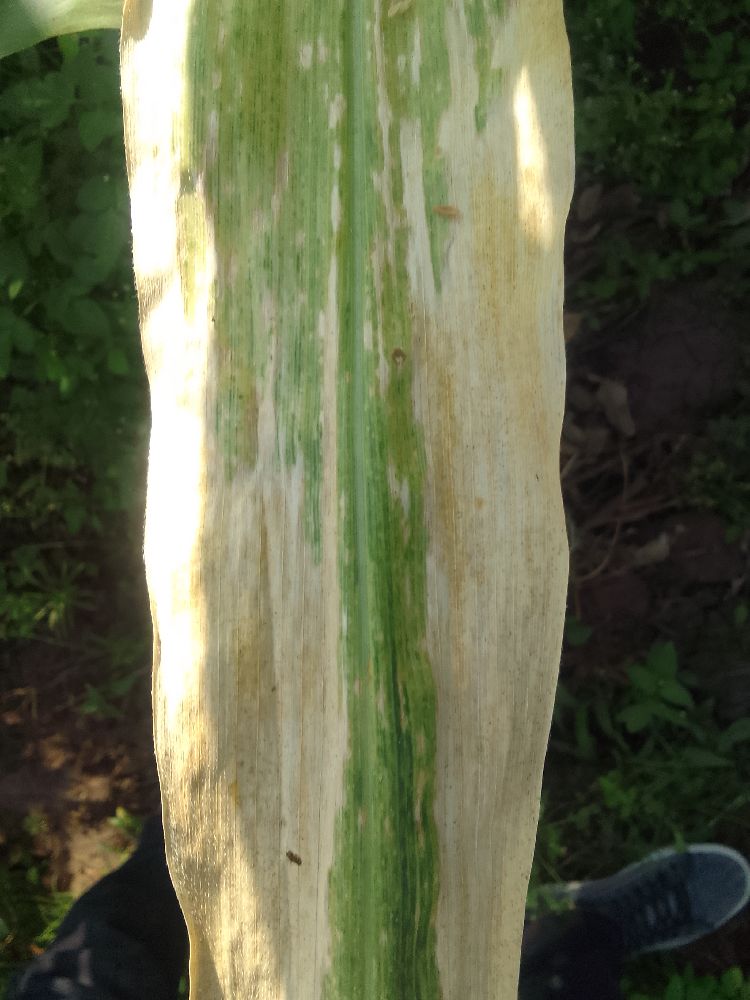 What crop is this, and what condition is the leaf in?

maize, maize lethal necrosis
